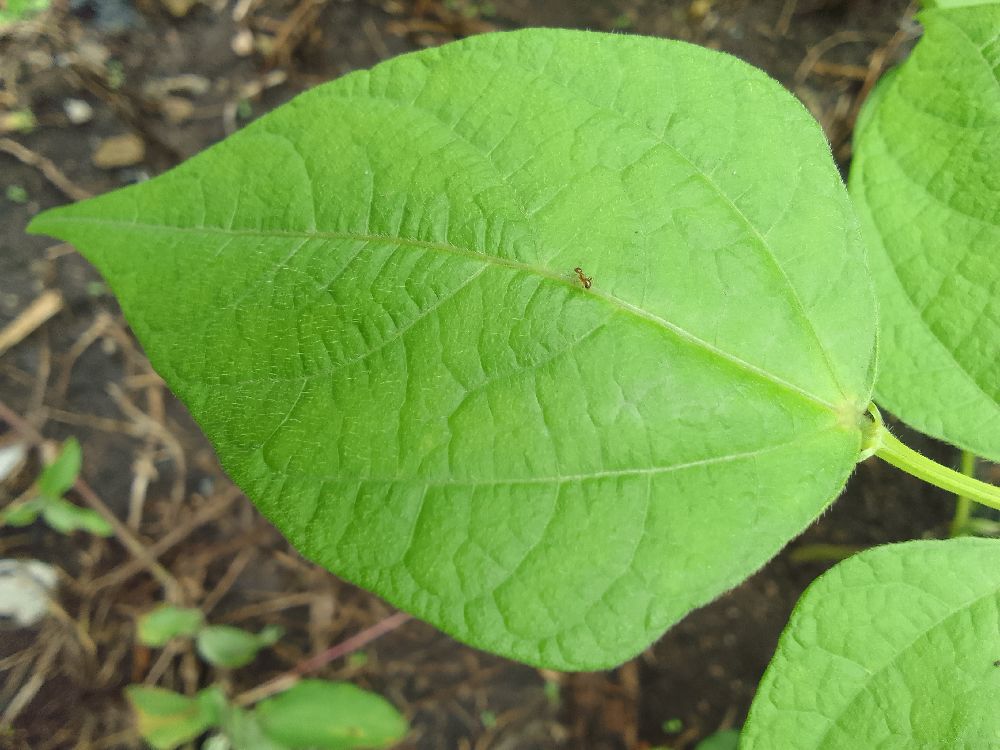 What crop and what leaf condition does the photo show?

common bean, healthy
